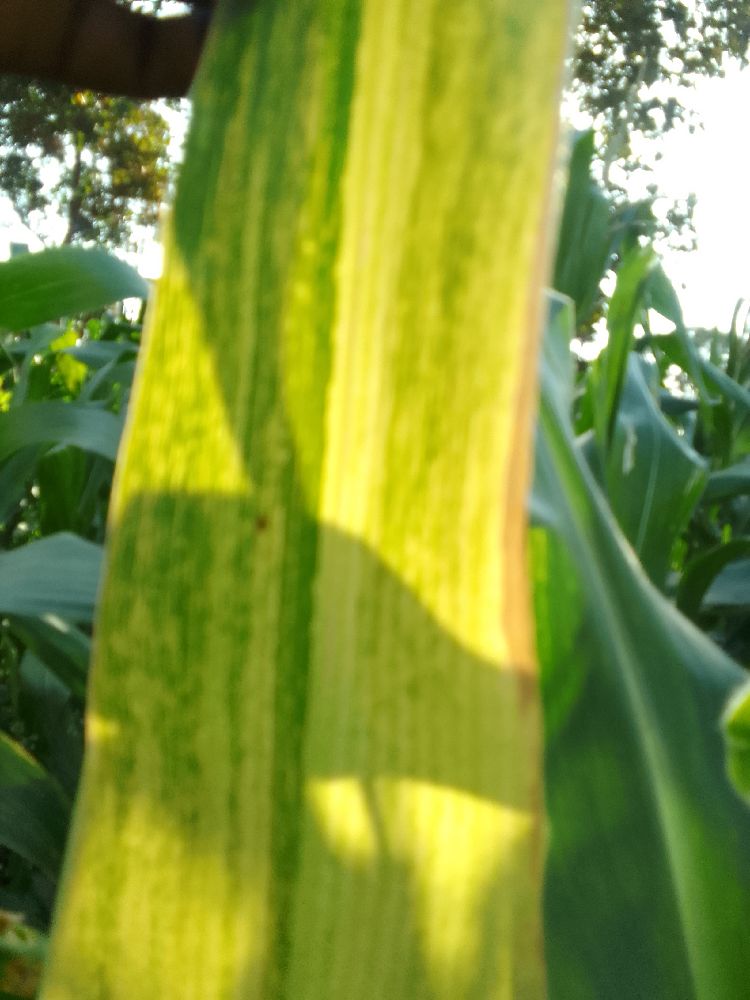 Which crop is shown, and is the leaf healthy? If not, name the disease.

maize, maize lethal necrosis
